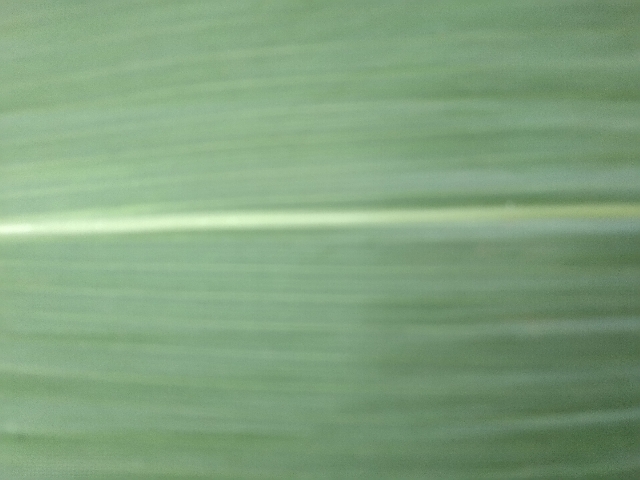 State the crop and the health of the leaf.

maize, healthy
